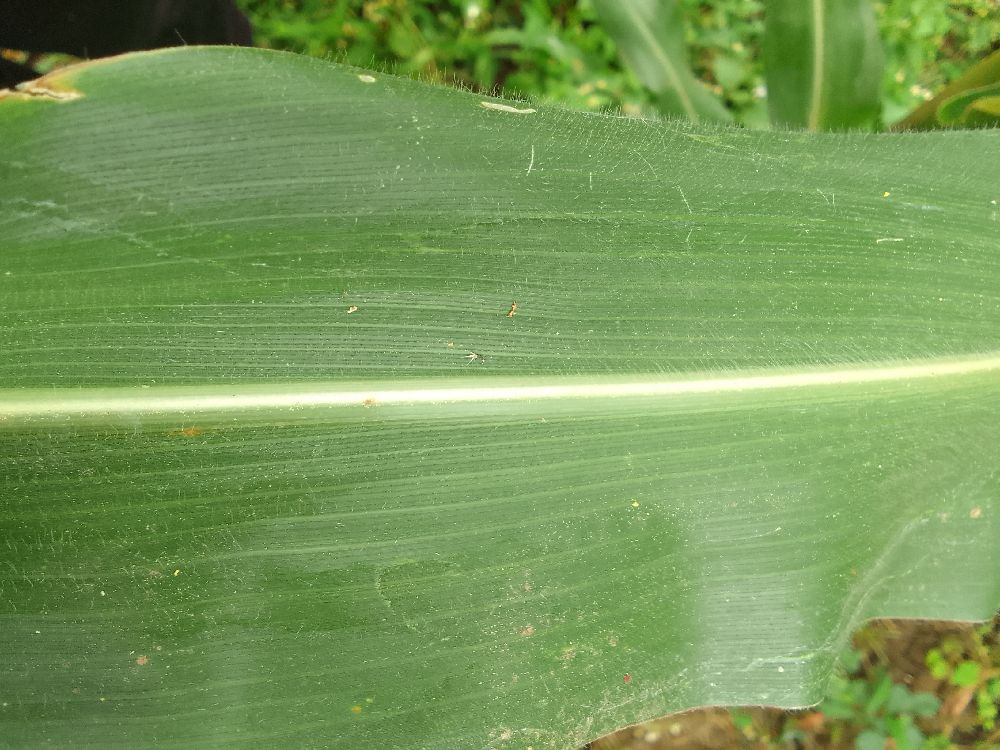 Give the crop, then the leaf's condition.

maize, healthy
